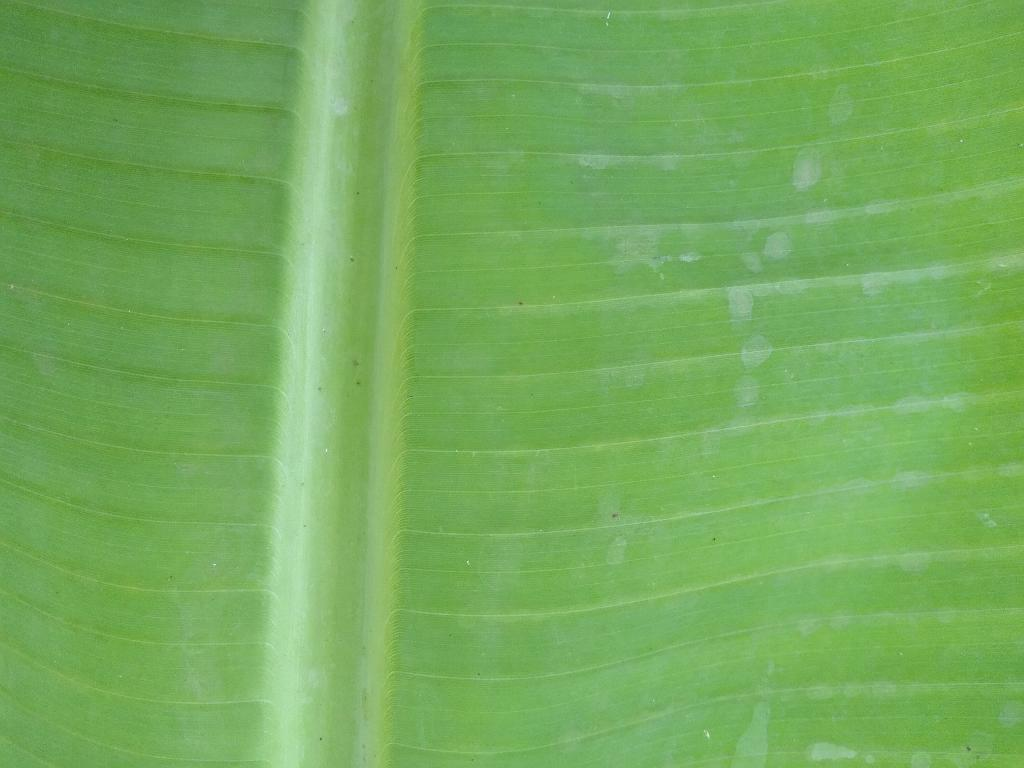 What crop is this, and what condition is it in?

banana, healthy
